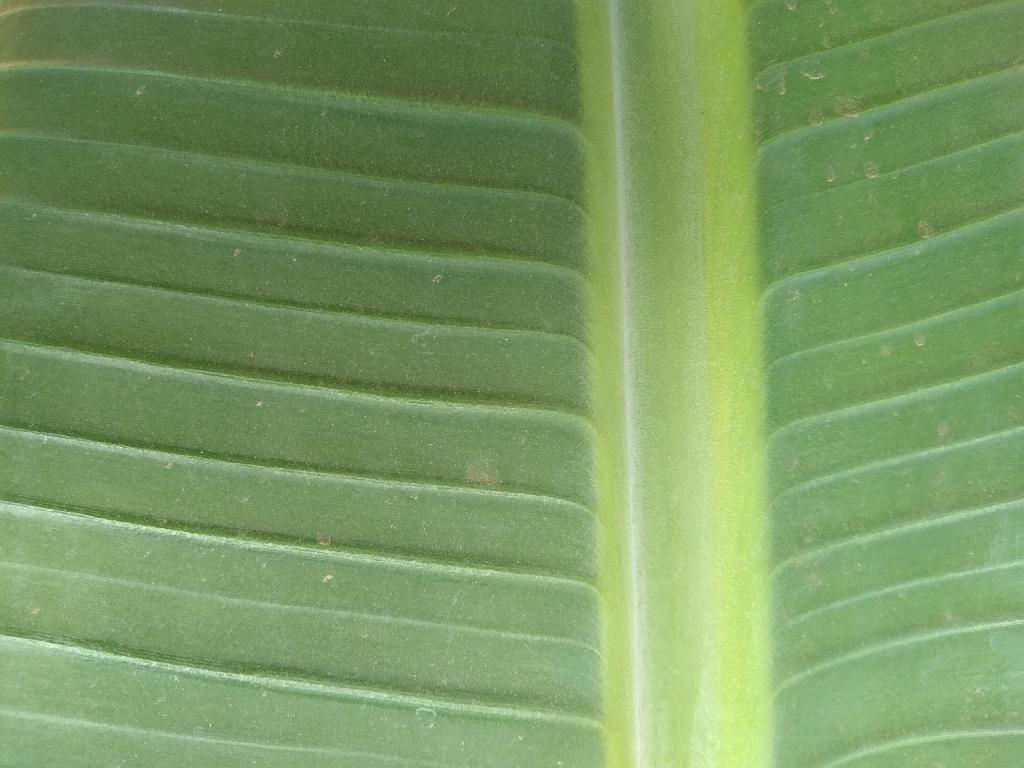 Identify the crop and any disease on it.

banana, healthy
